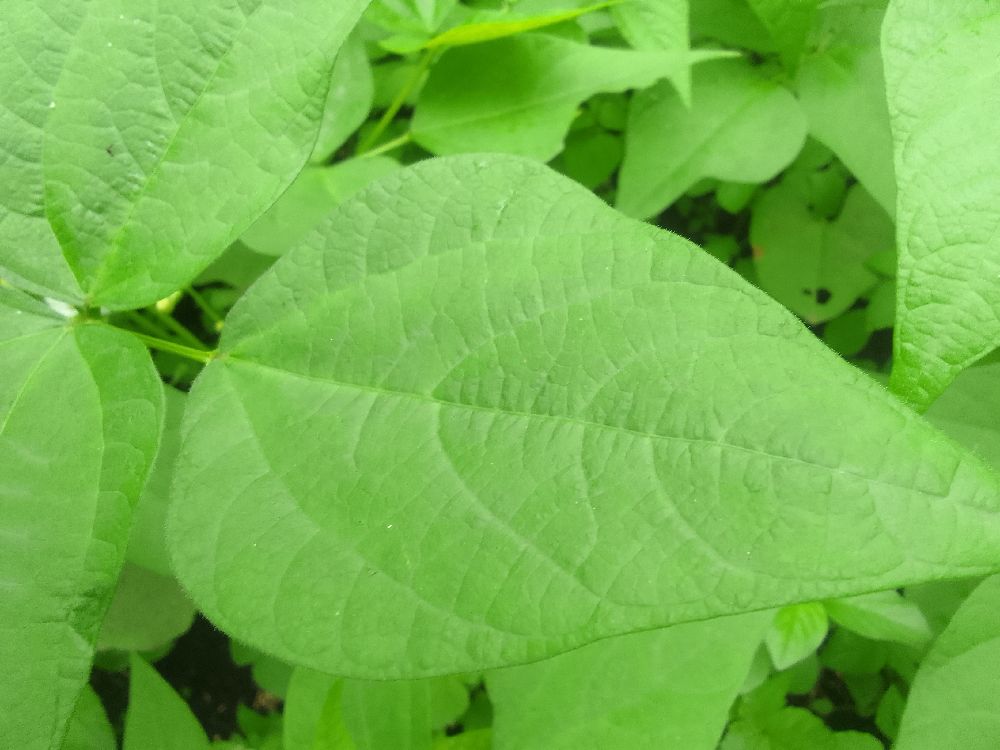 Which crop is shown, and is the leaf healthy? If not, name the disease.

common bean, healthy
